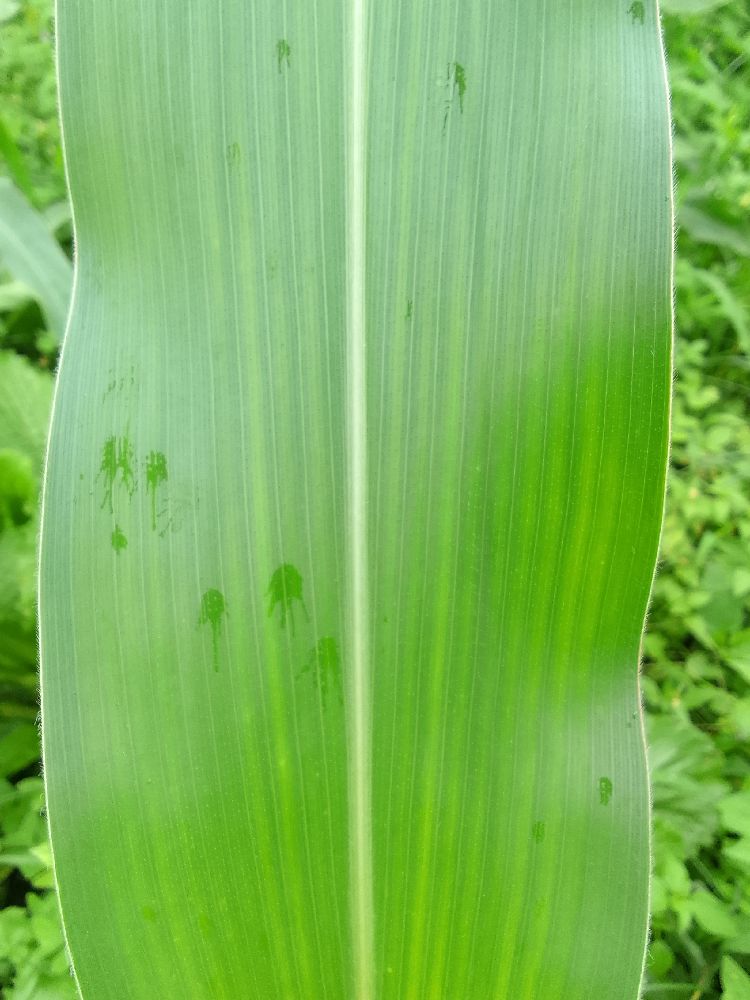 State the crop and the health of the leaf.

maize, healthy
